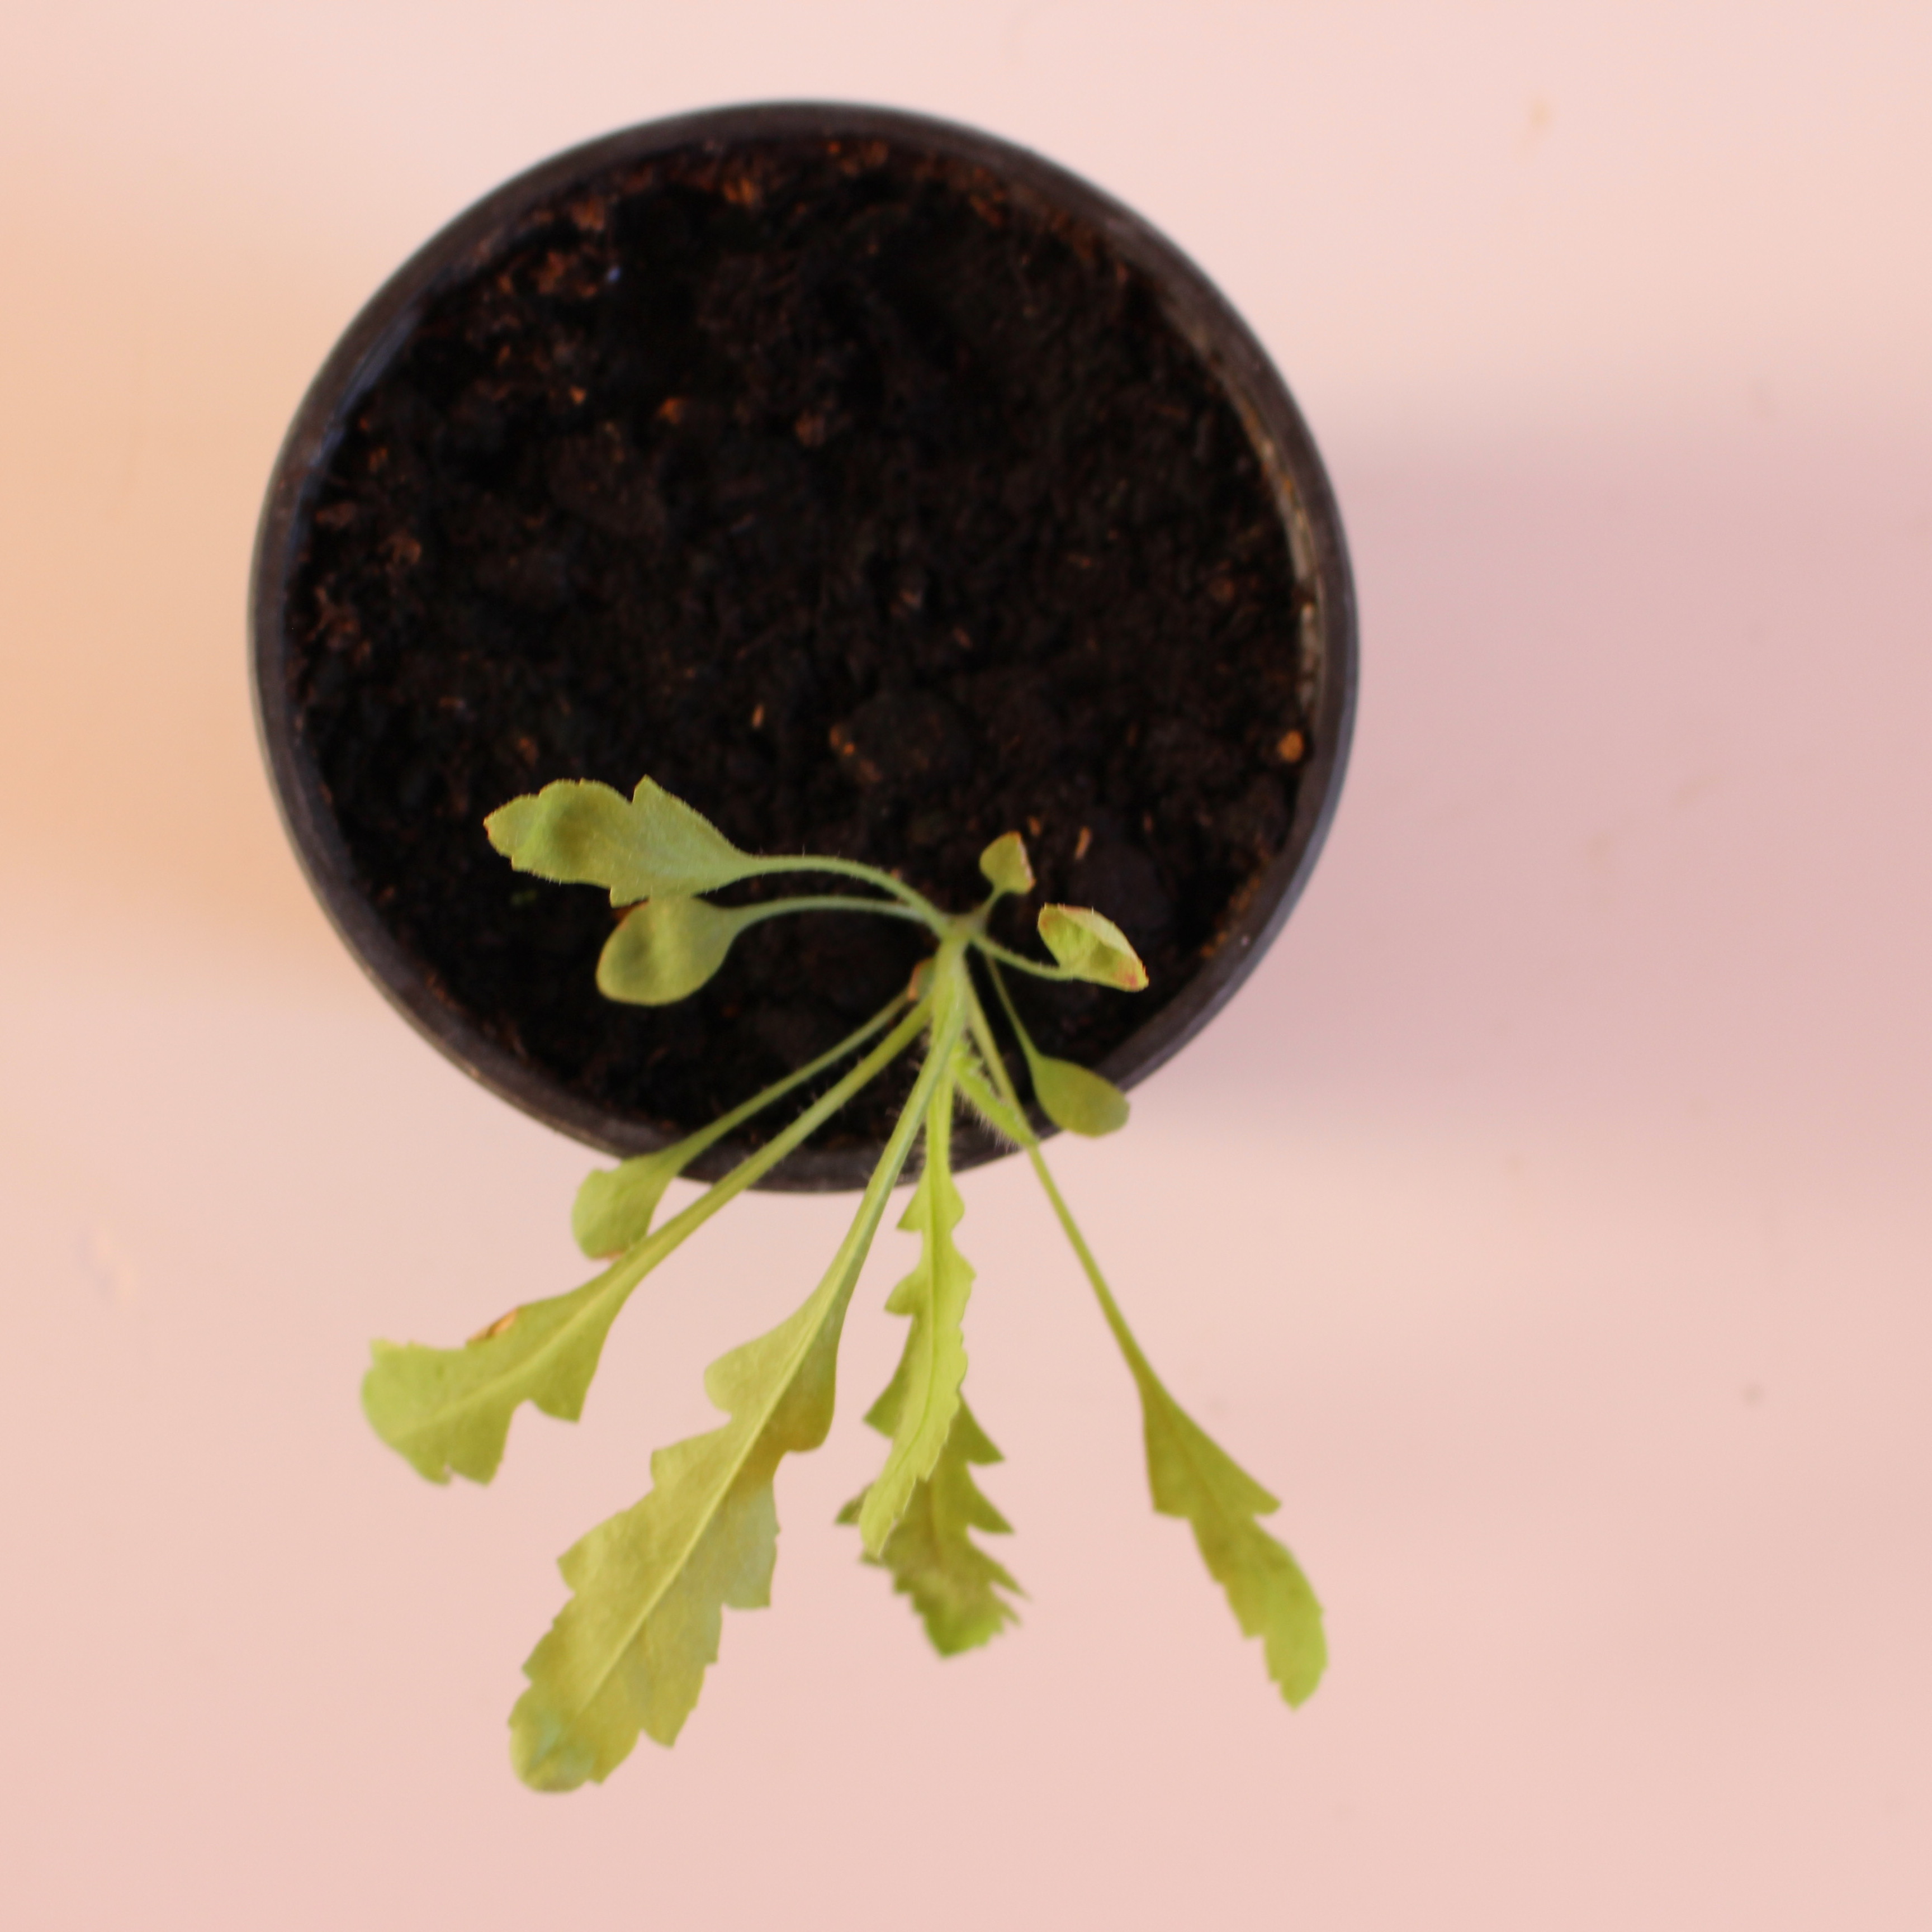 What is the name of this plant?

Papaver rhoeas
